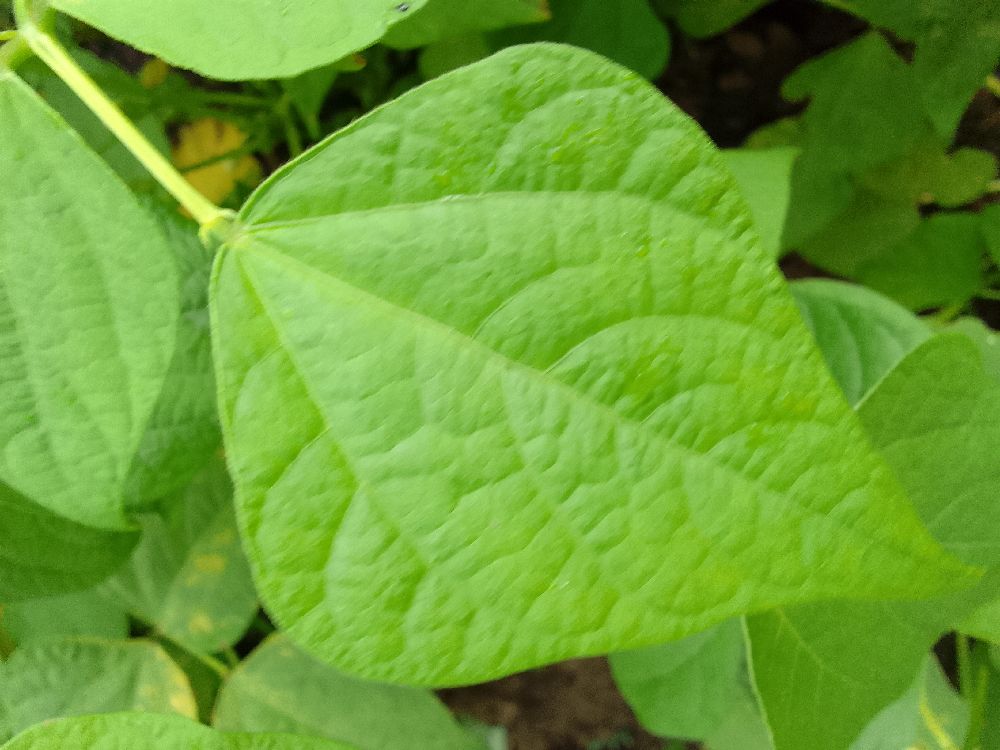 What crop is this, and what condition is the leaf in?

common bean, healthy
